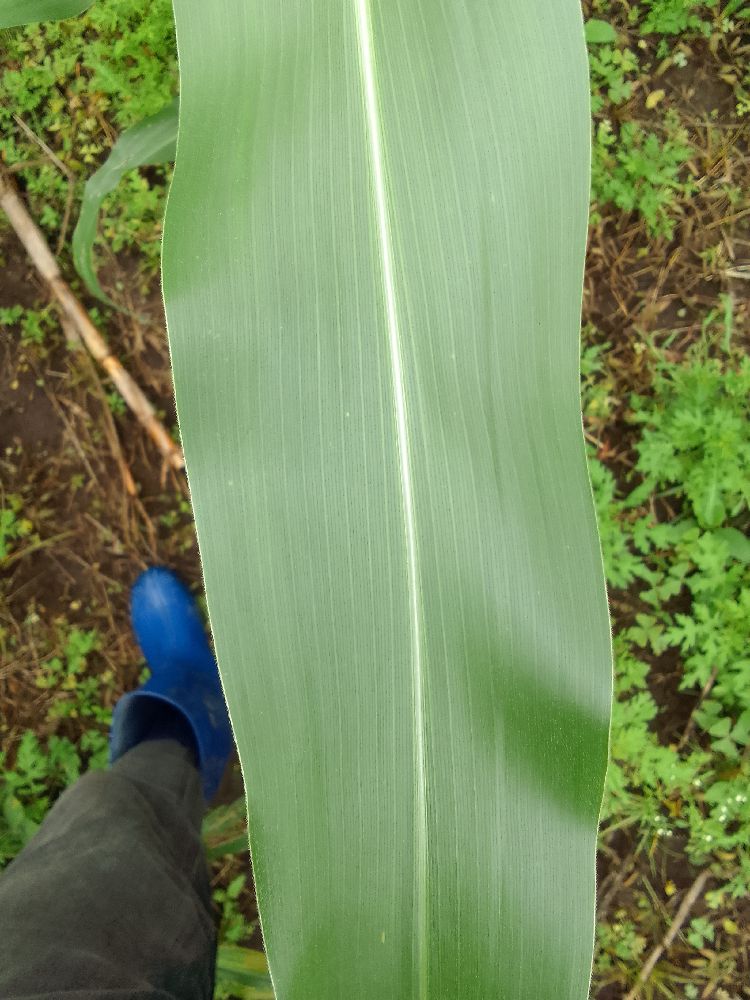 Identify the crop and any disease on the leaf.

maize, healthy
